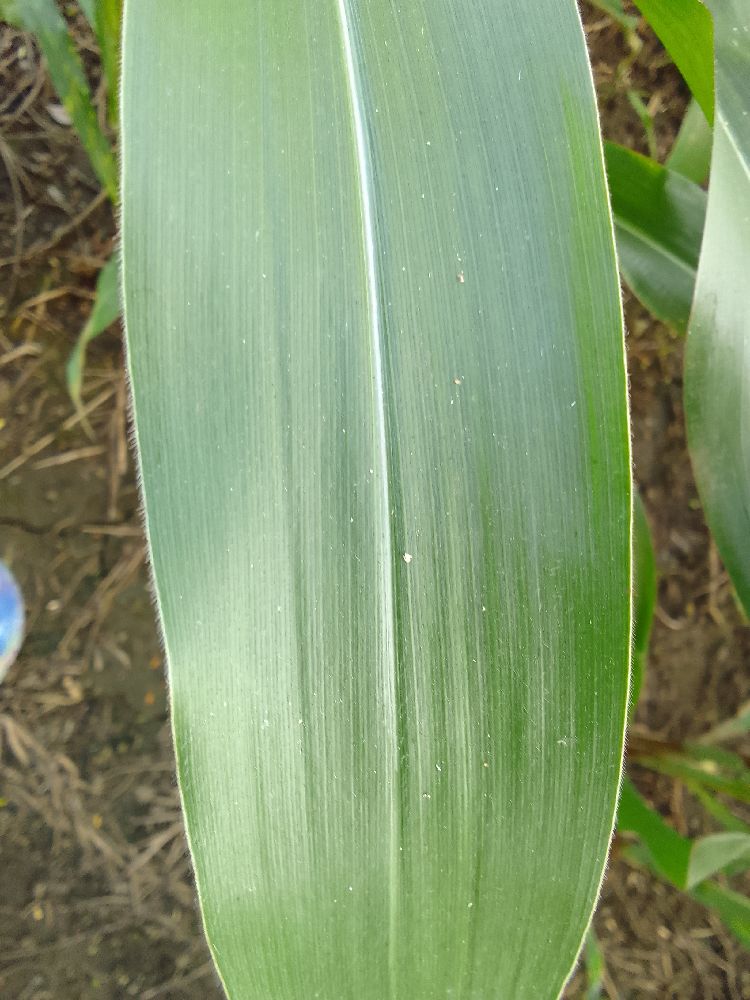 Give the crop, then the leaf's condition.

maize, healthy
